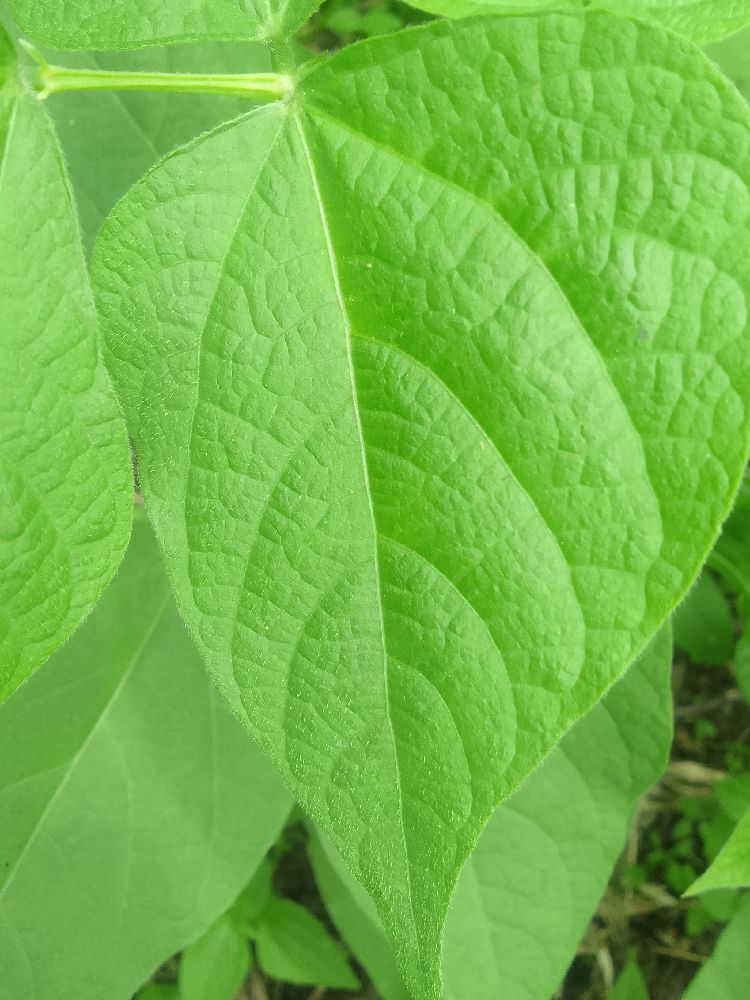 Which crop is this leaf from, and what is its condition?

common bean, healthy
